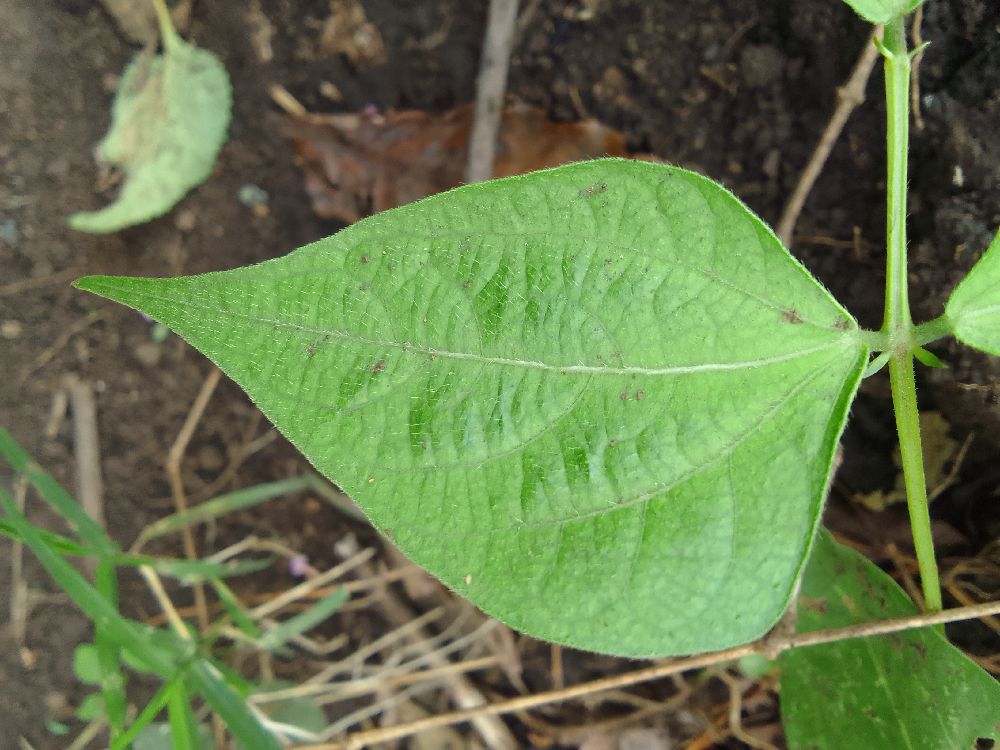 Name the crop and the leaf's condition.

common bean, healthy
